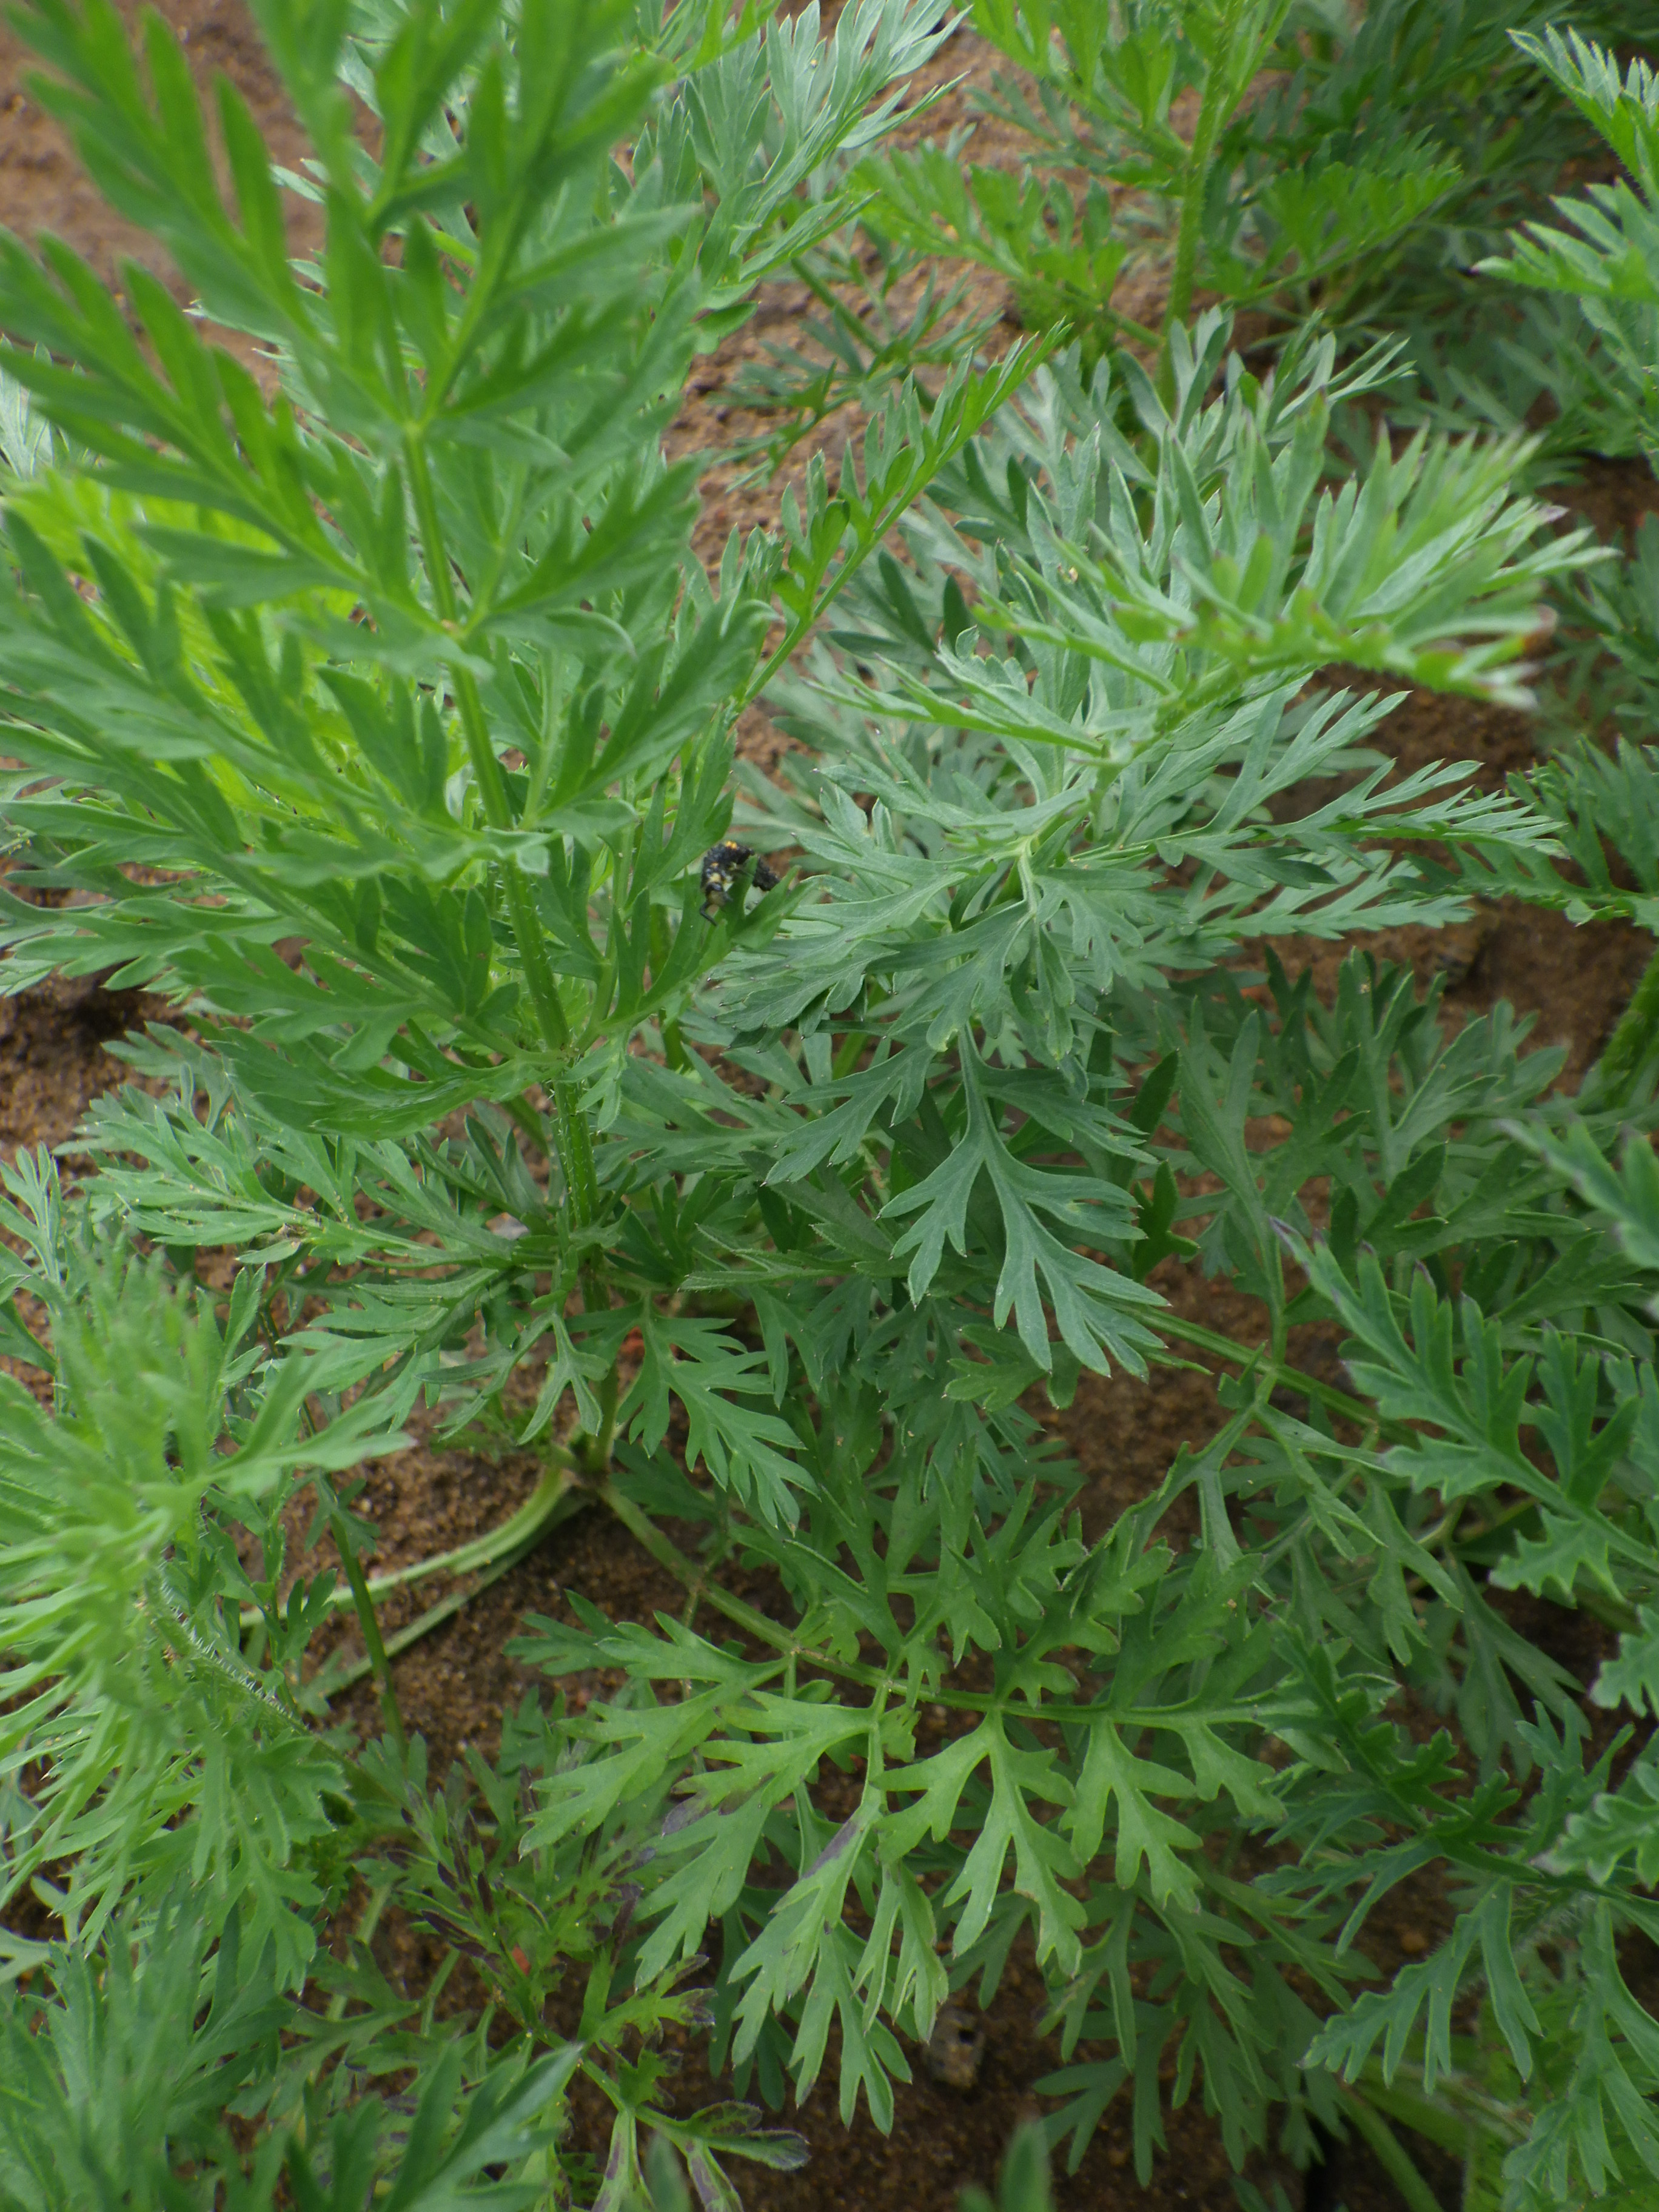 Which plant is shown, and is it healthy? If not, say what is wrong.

carrot, cold damage
